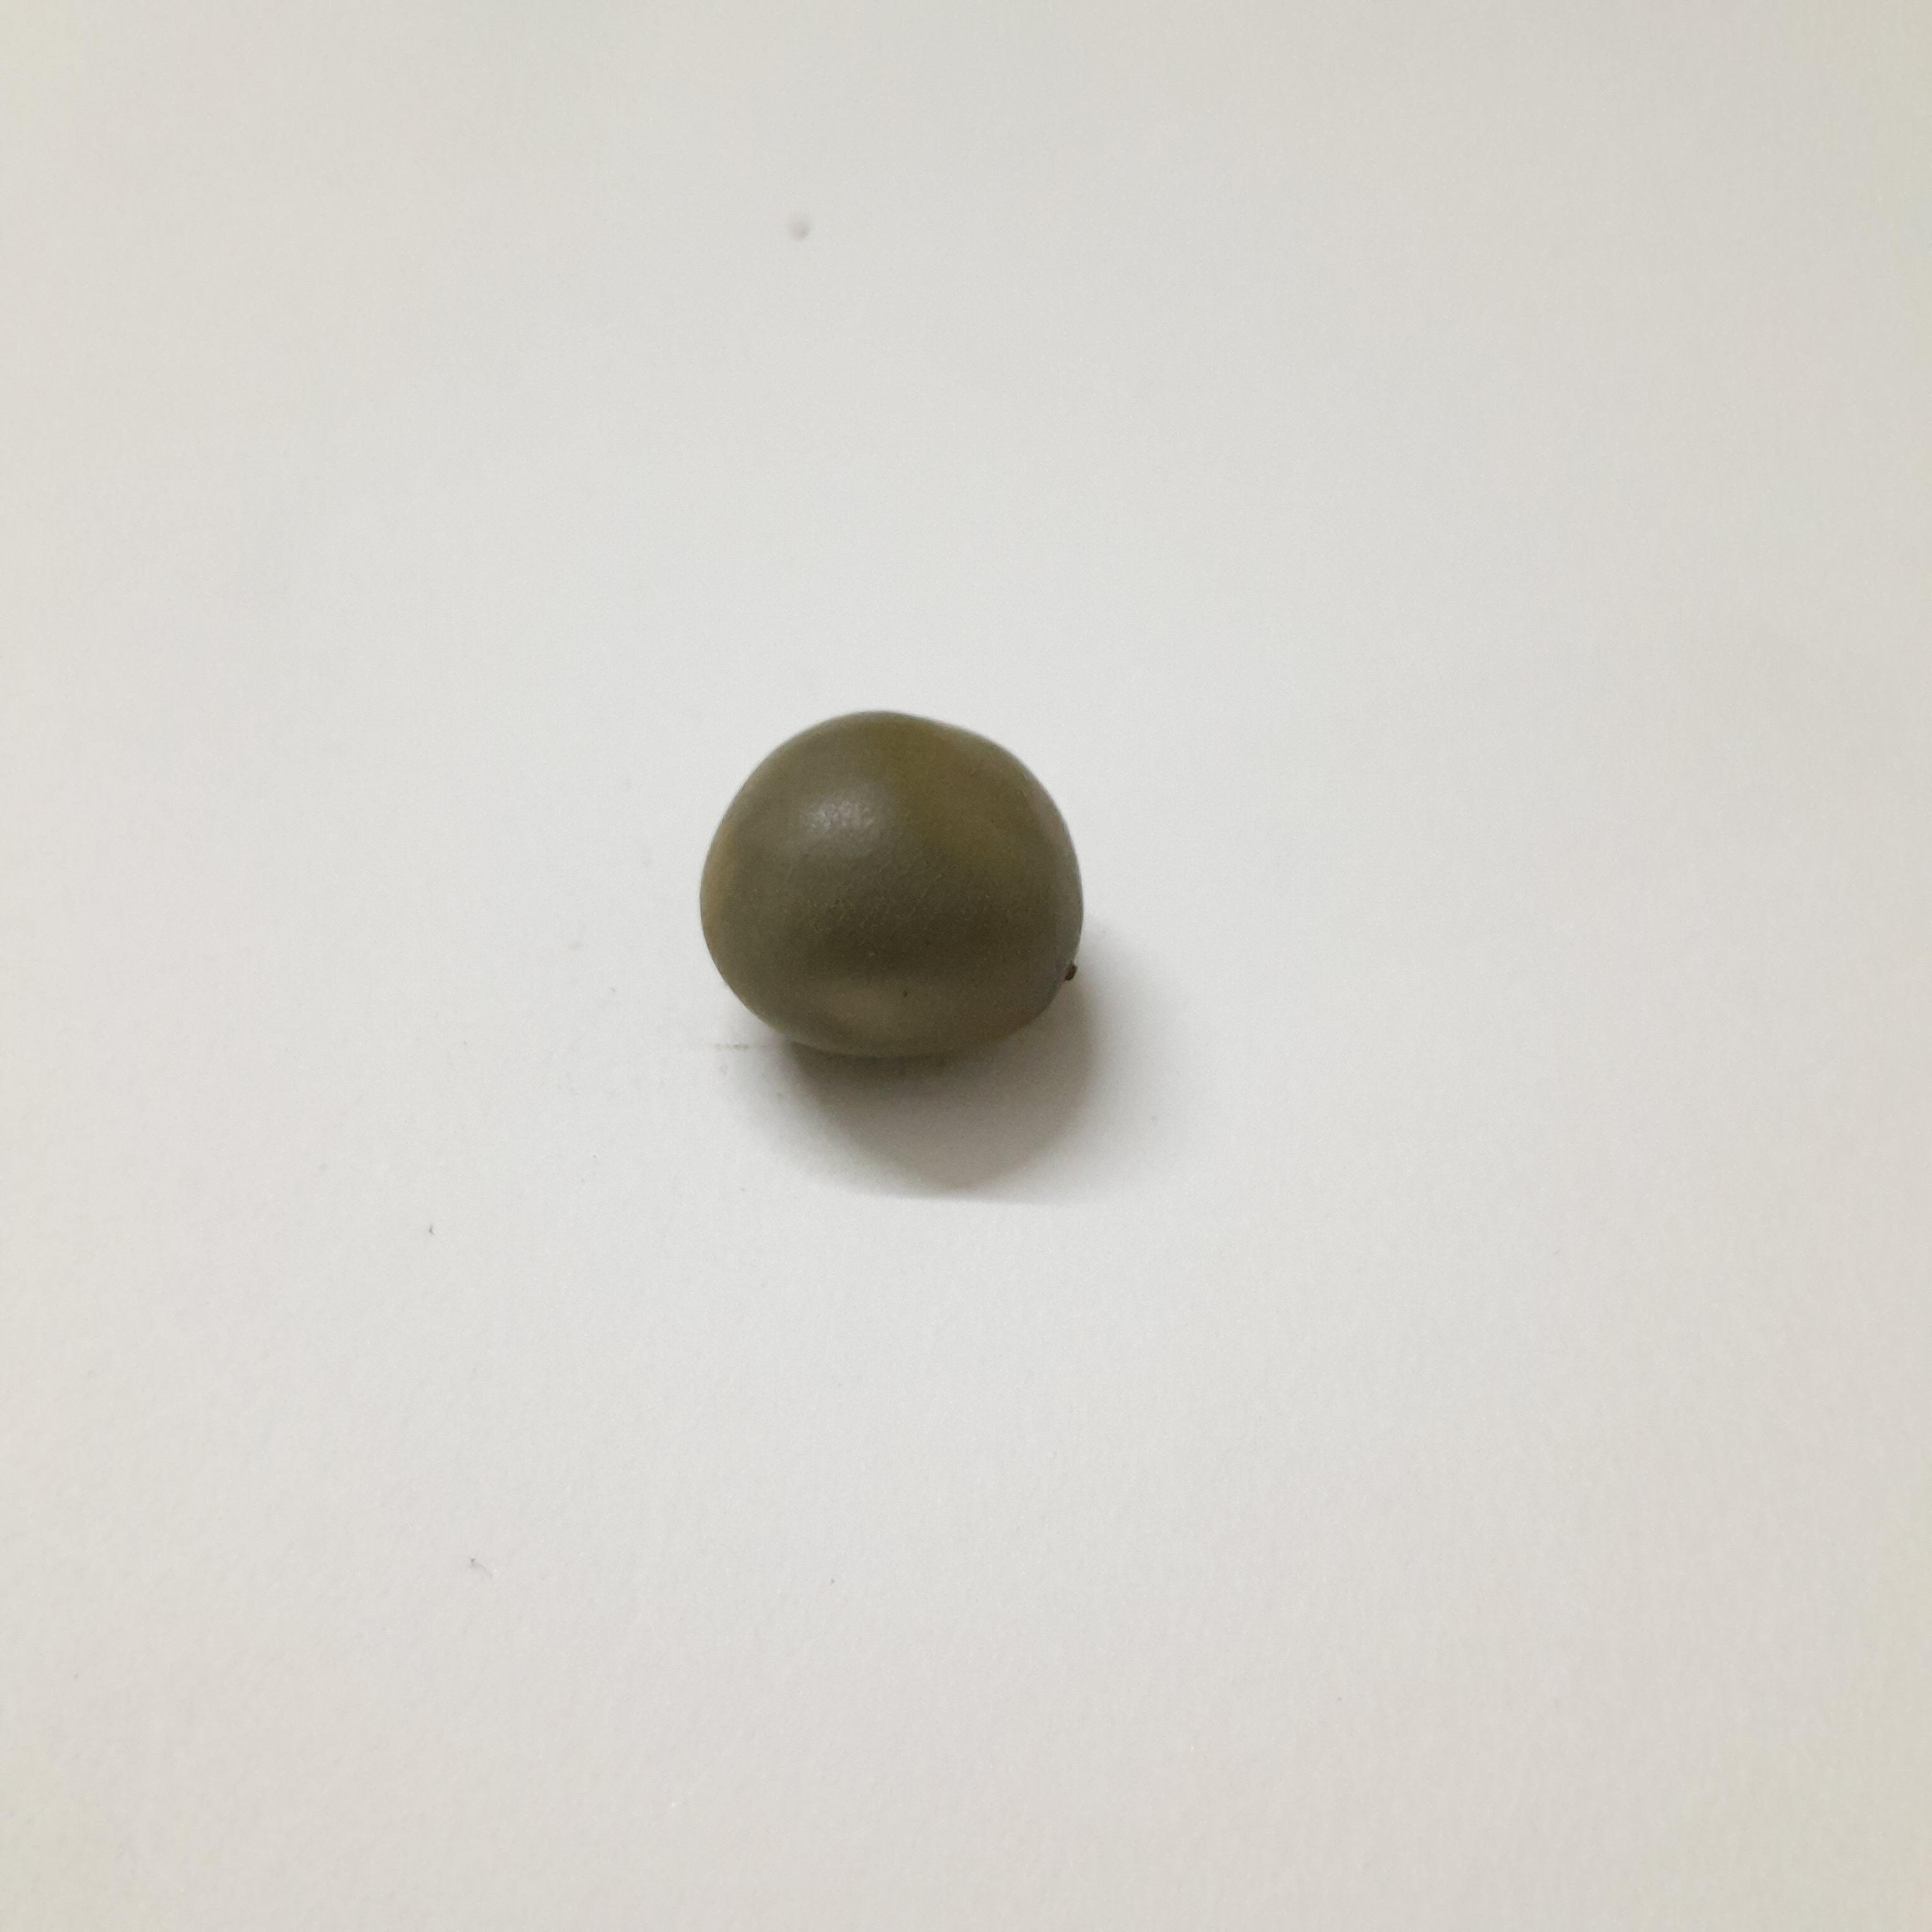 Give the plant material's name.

sagargota
